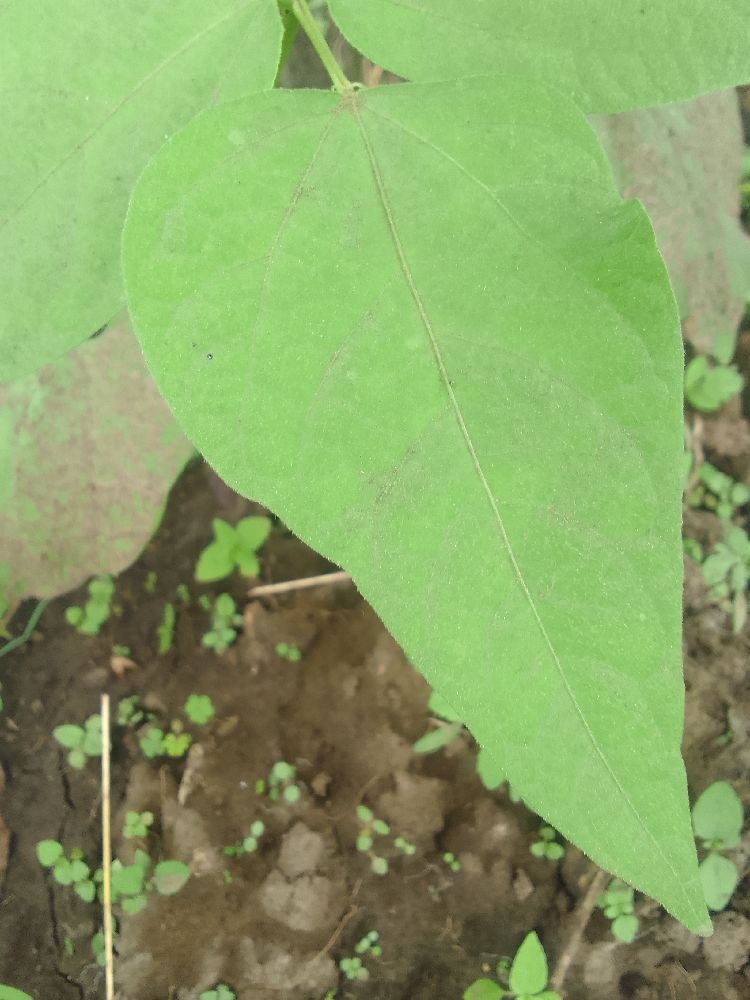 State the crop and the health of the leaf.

common bean, healthy
